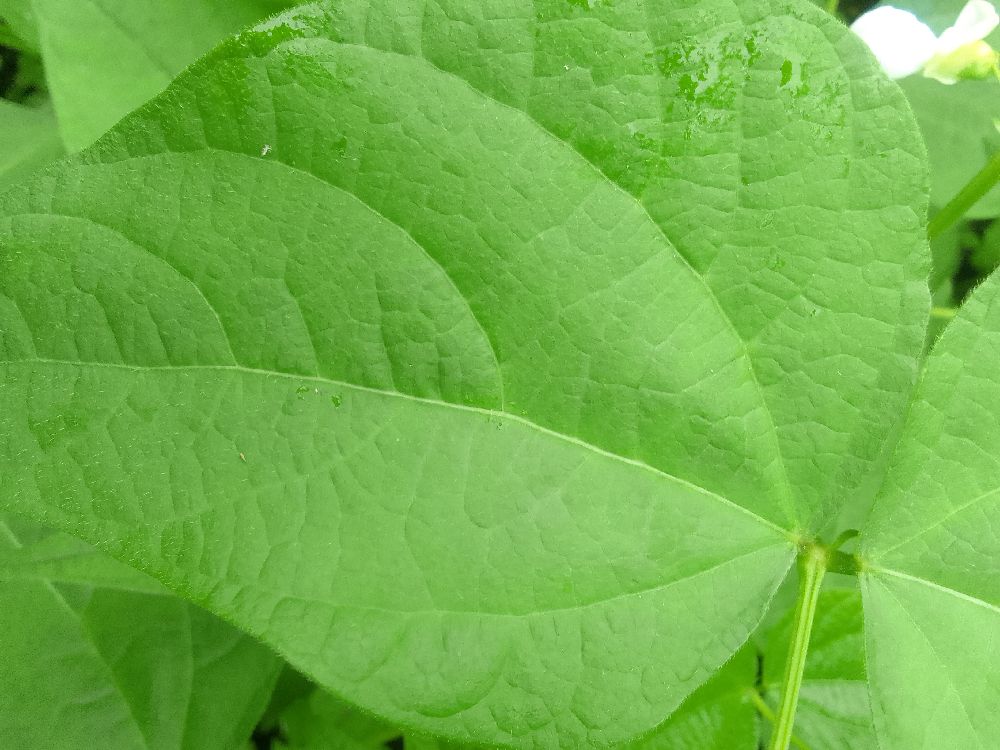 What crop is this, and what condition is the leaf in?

common bean, healthy
